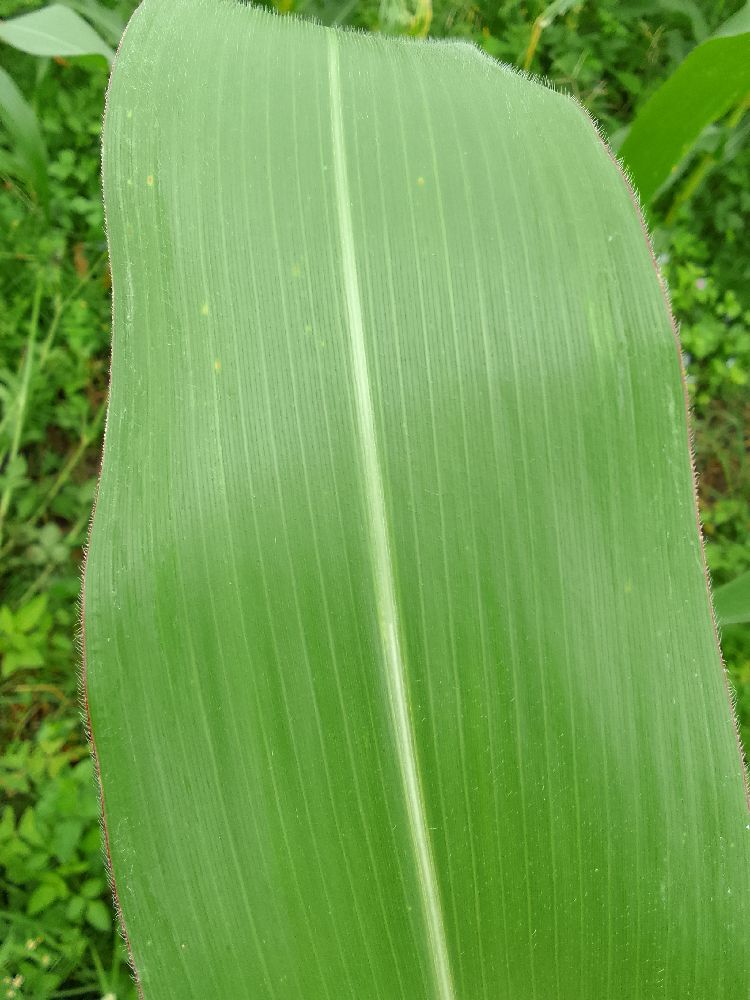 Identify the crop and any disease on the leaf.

maize, healthy
